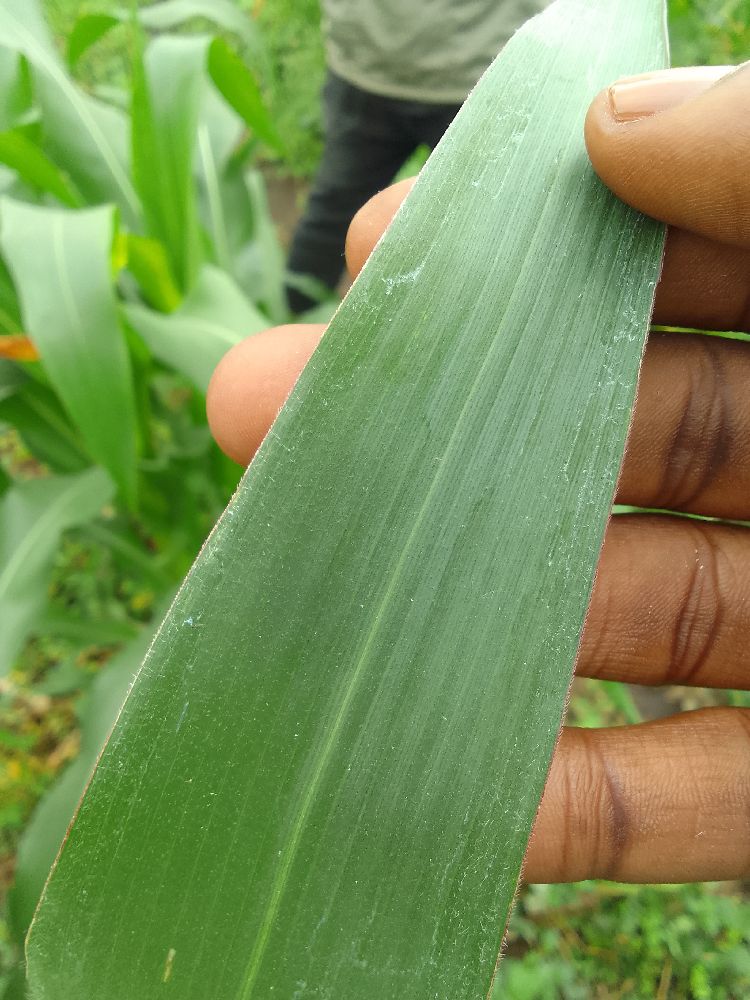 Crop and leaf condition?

maize, healthy
